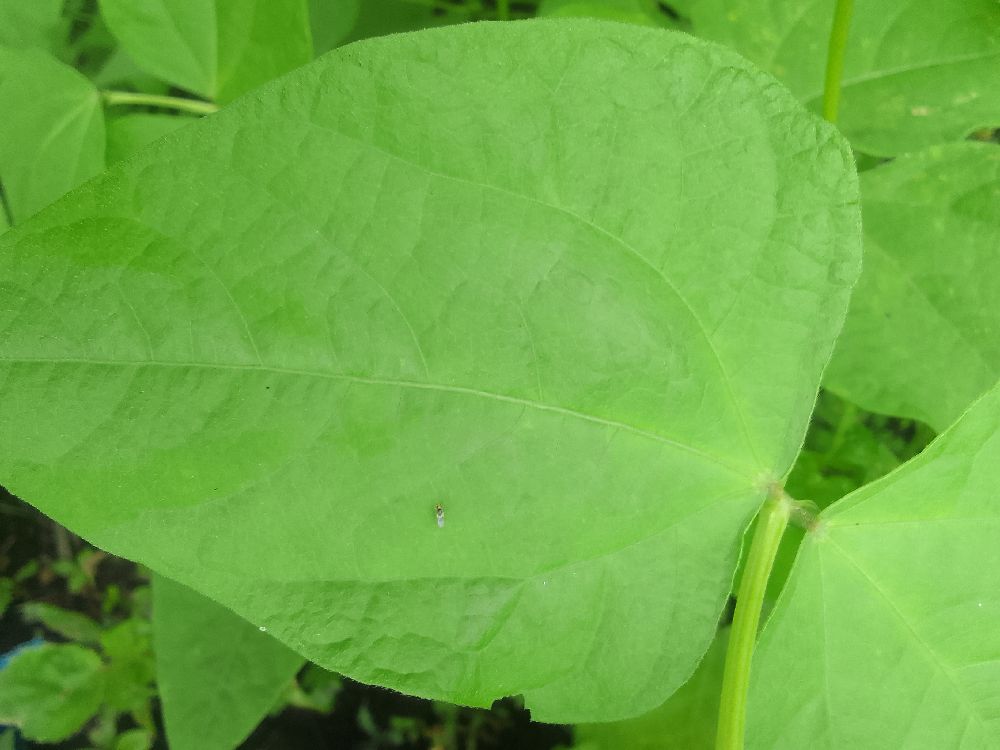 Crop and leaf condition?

common bean, healthy
